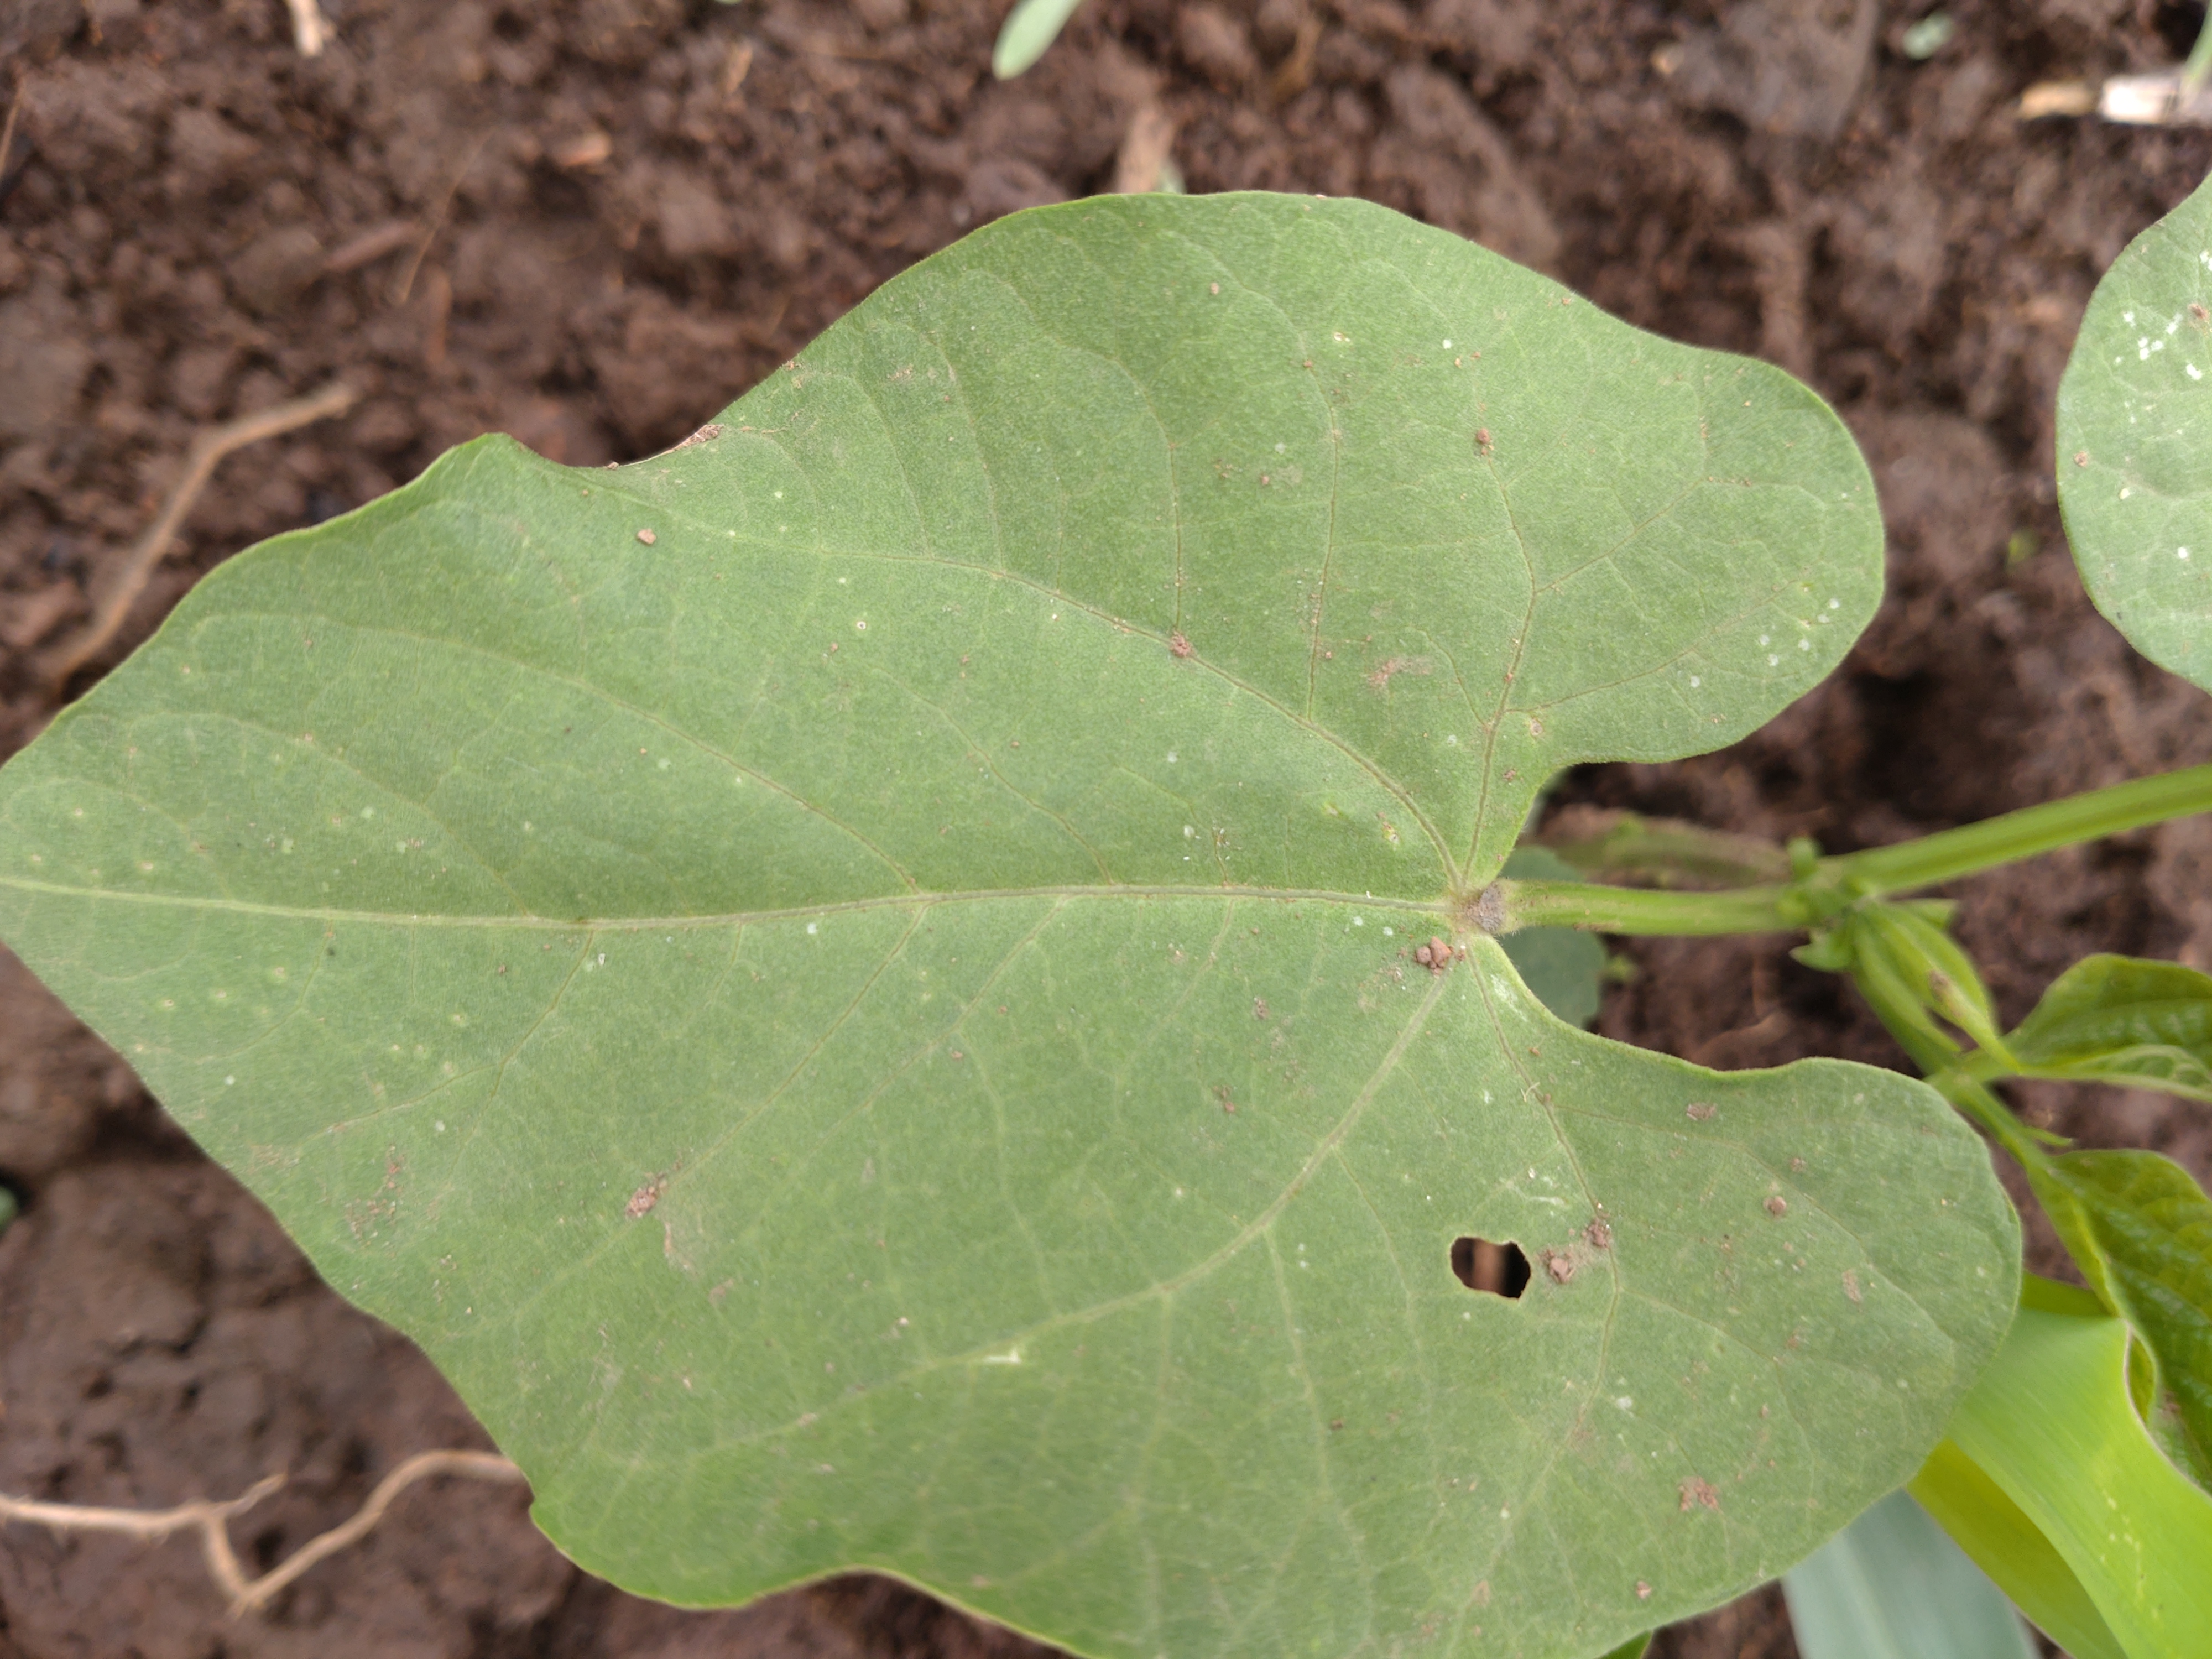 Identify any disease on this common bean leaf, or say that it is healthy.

healthy
